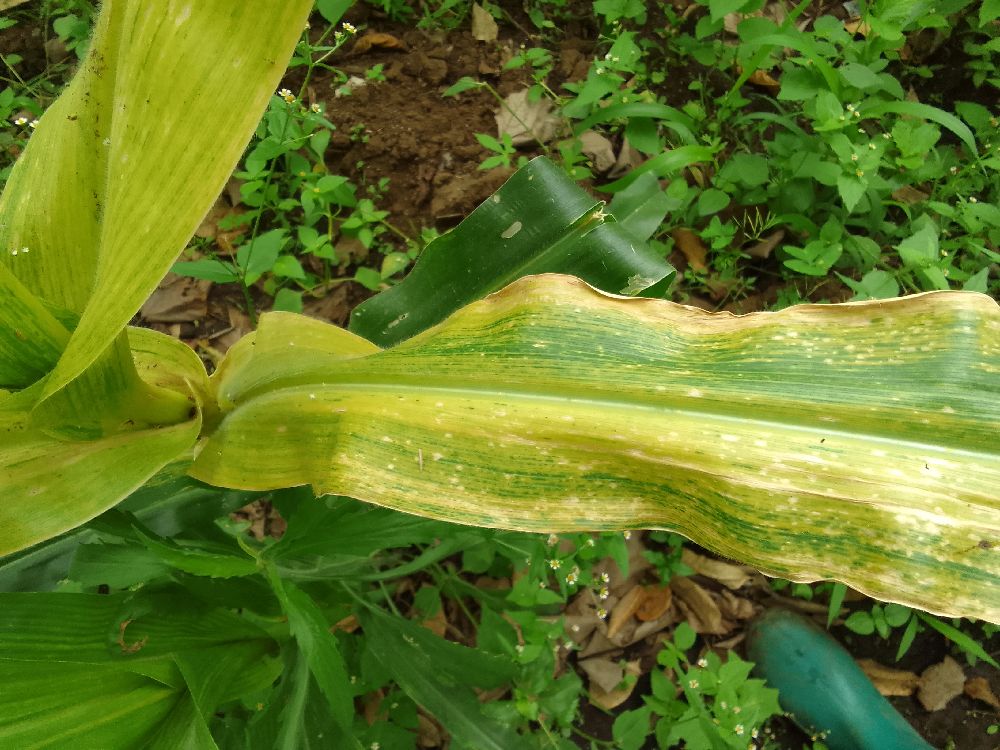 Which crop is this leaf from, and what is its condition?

maize, maize lethal necrosis
